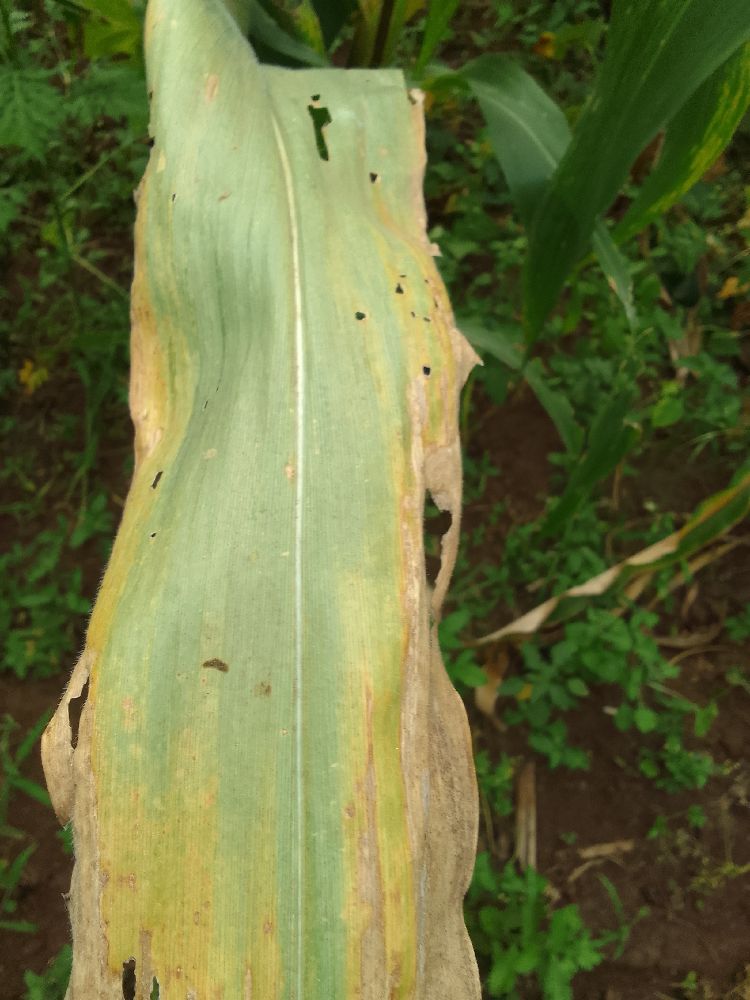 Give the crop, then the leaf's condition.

maize, maize lethal necrosis
